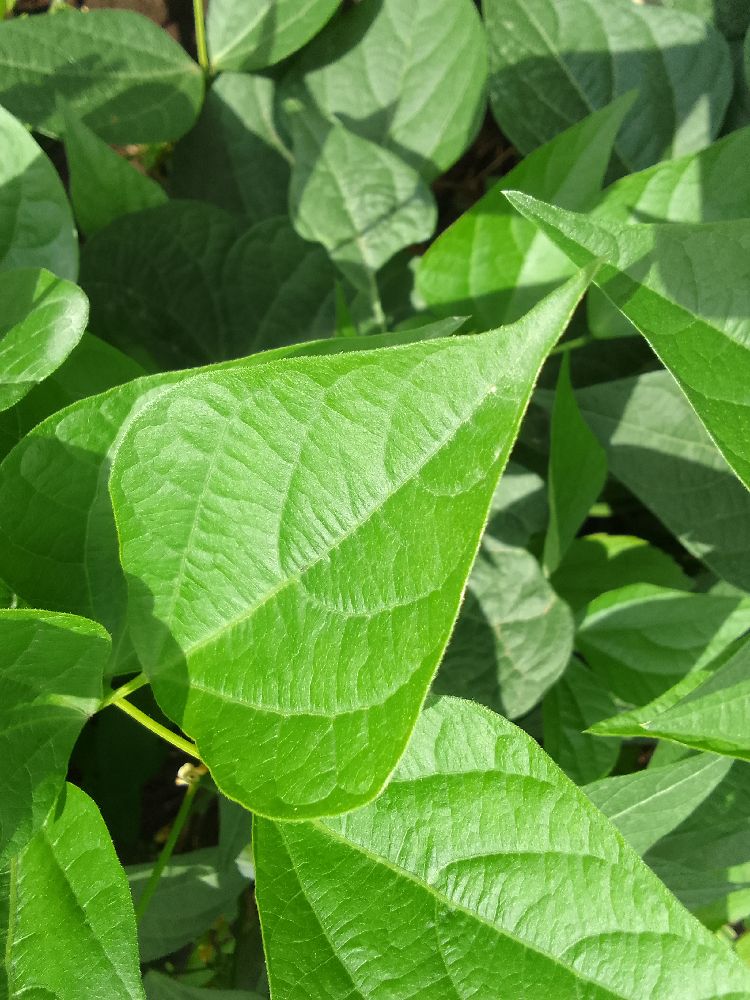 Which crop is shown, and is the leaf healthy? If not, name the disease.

common bean, healthy
